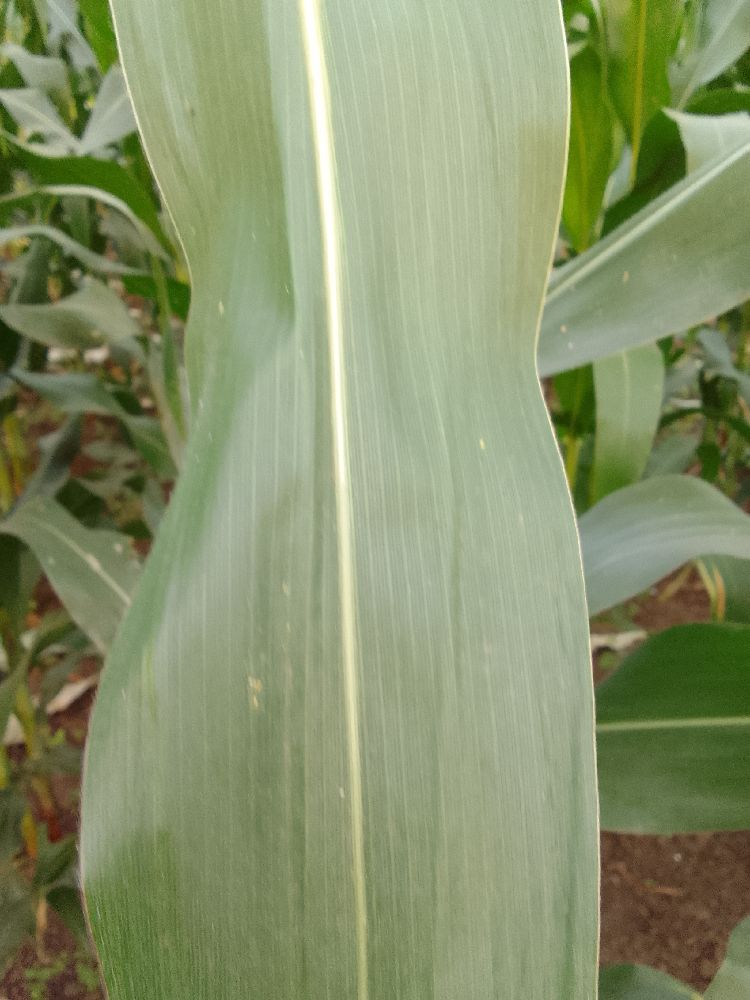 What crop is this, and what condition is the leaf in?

maize, healthy
